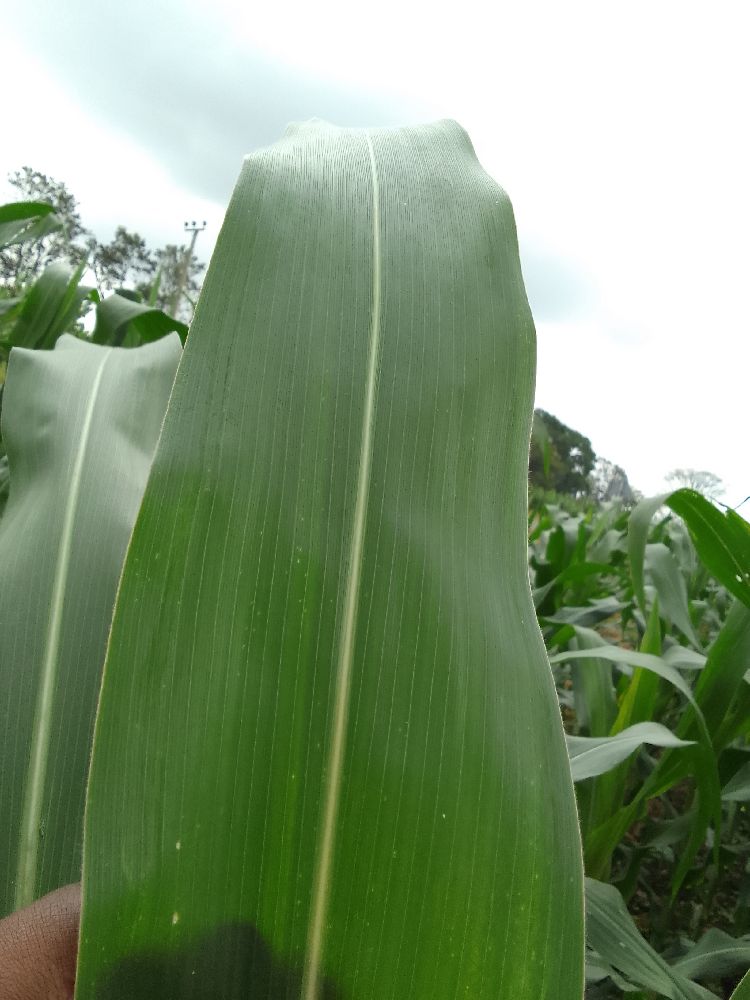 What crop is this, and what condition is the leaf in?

maize, healthy
